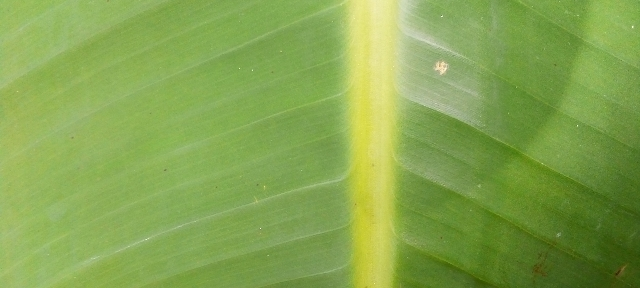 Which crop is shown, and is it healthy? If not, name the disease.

banana, healthy
